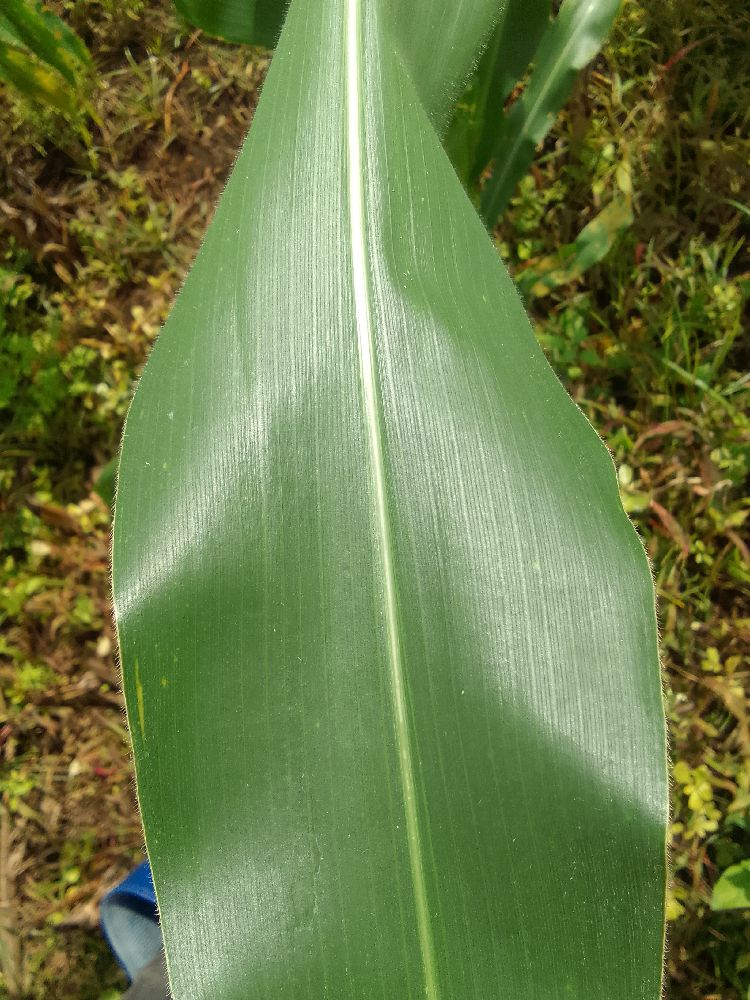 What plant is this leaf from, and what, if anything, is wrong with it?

maize, healthy
